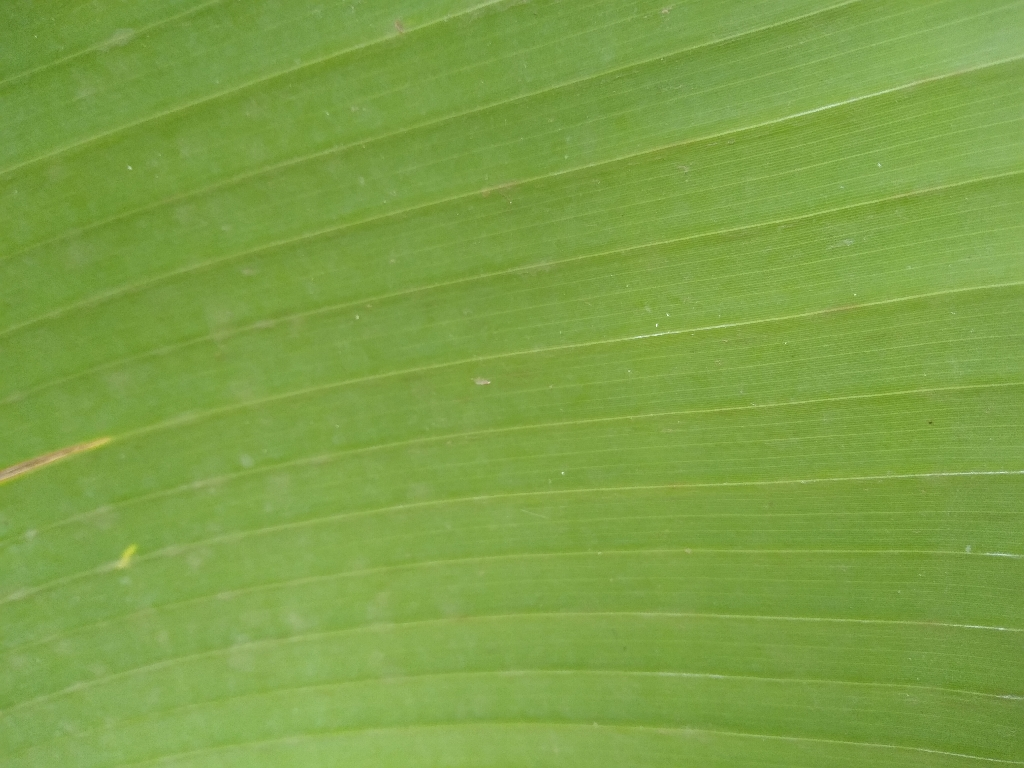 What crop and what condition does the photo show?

banana, healthy
